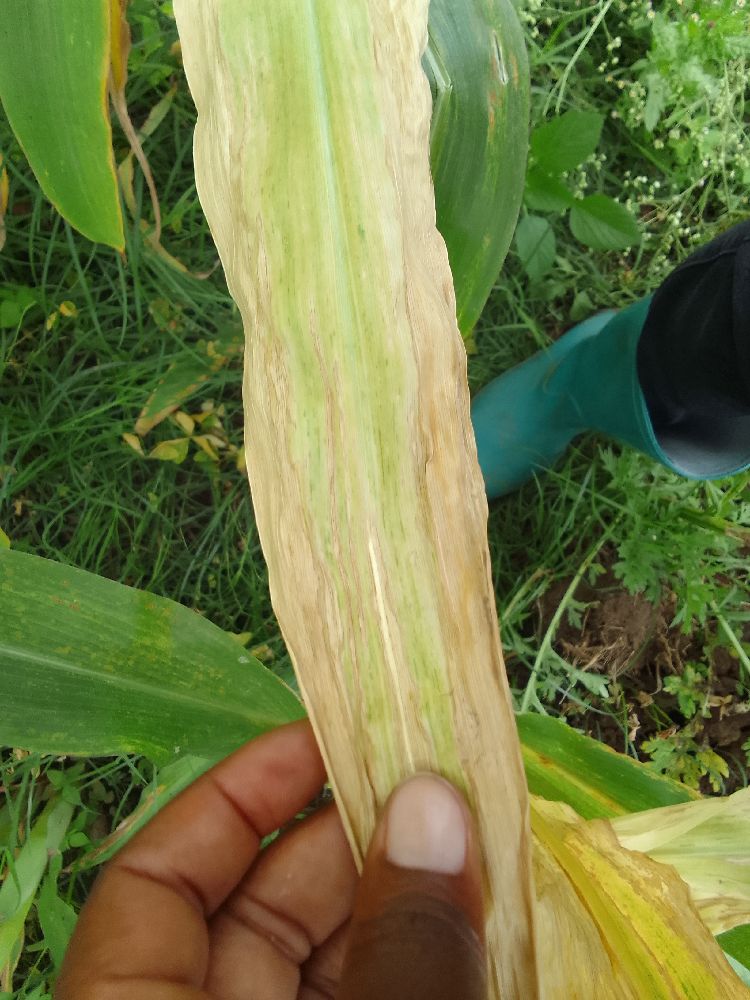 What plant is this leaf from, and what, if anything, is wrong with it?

maize, maize lethal necrosis
